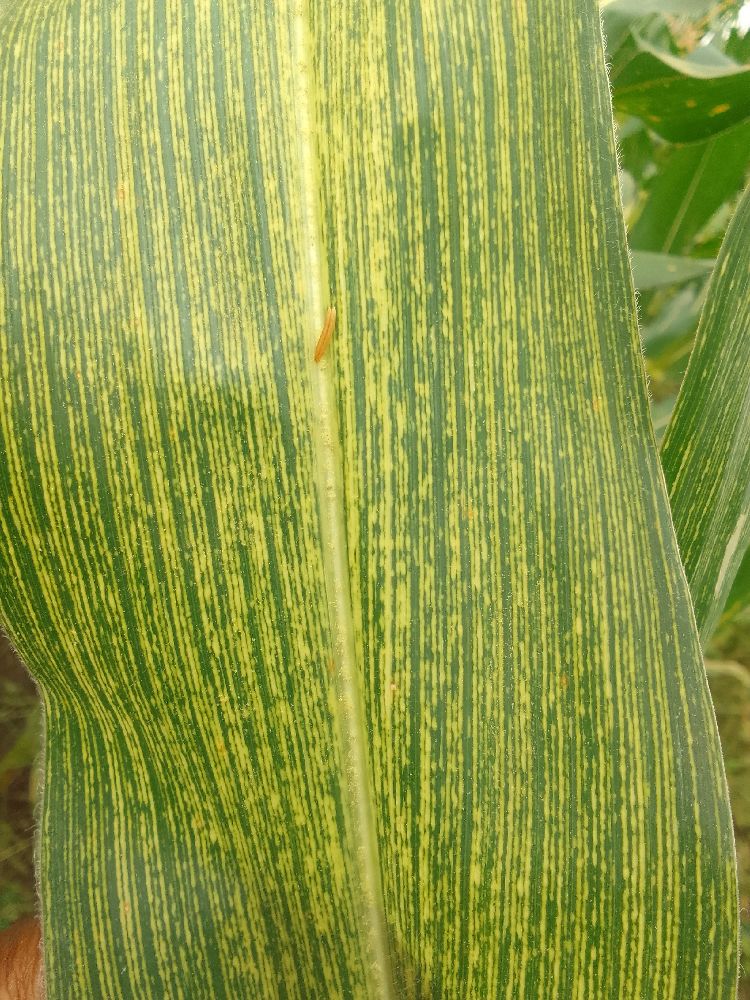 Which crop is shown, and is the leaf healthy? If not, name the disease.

maize, maize streak virus
